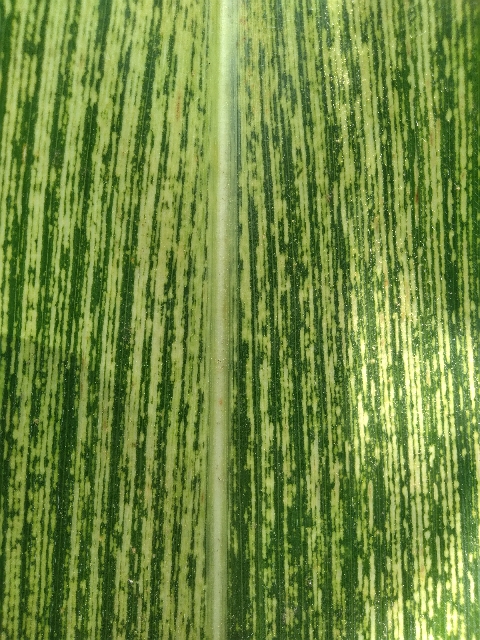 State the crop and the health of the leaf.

maize, maize streak virus
